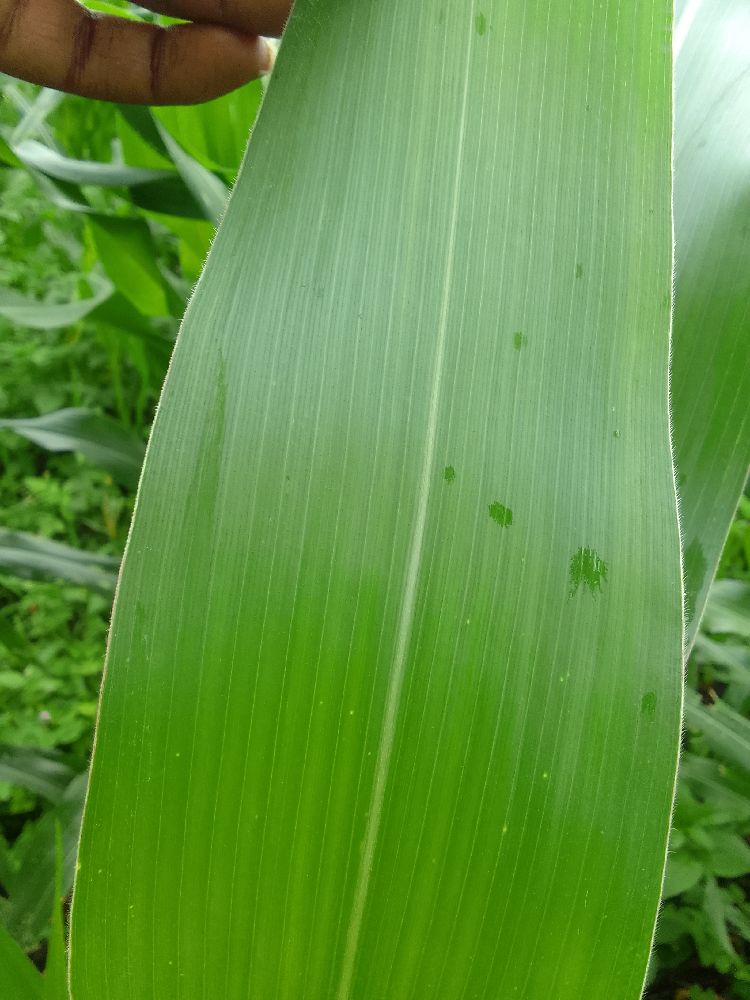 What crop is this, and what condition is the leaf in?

maize, healthy
